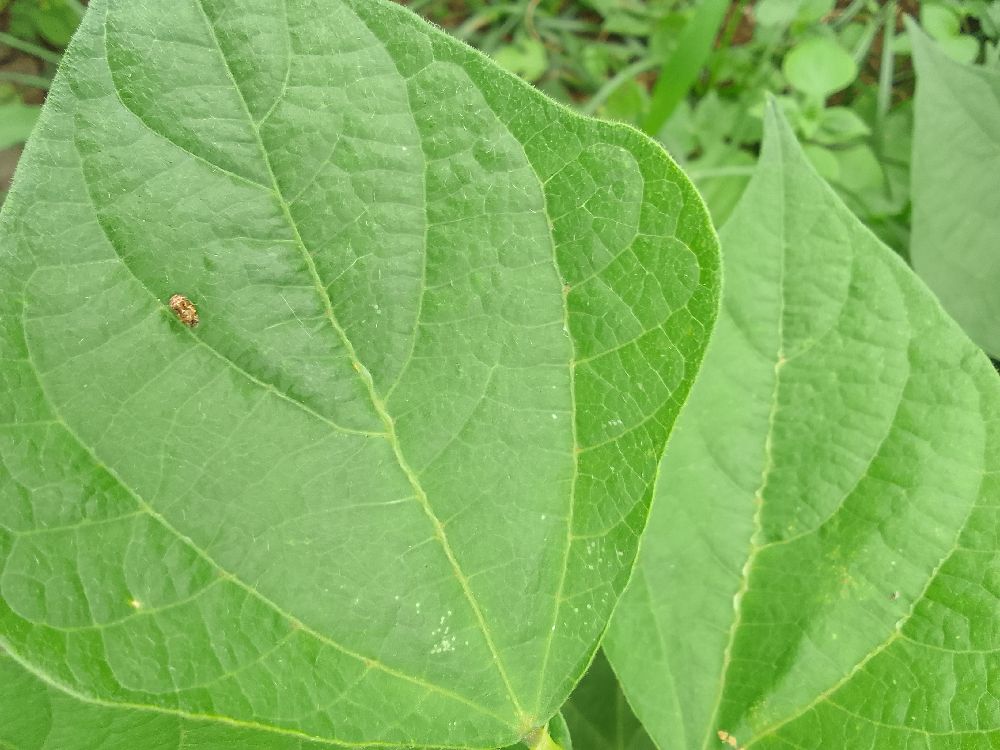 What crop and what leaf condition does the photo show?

common bean, healthy
